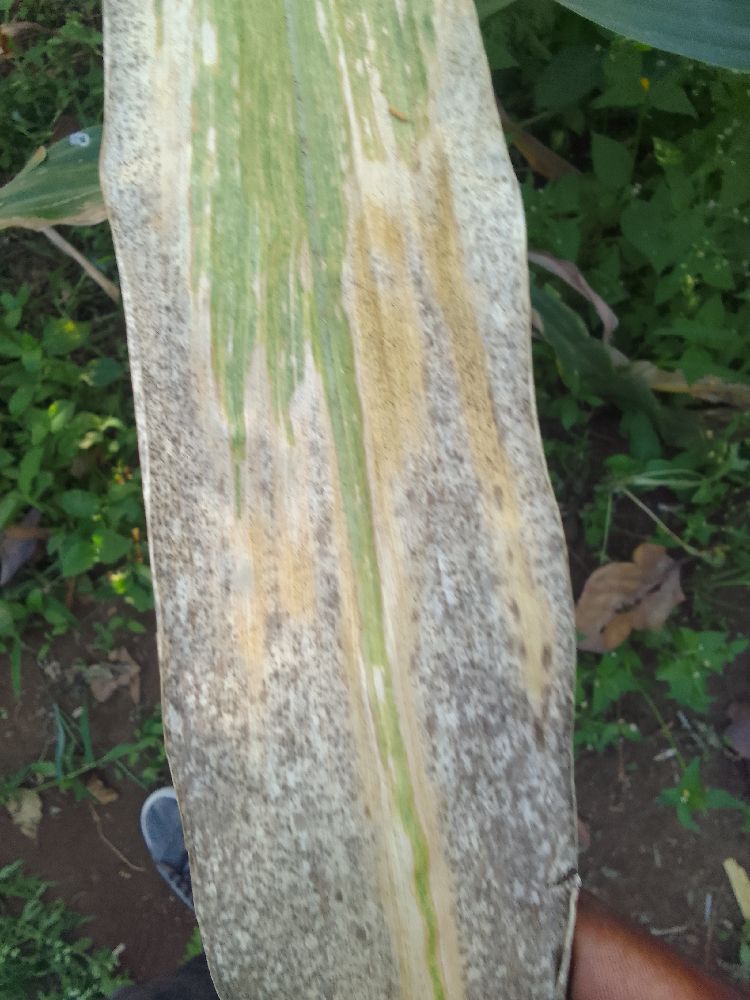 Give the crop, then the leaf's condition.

maize, maize lethal necrosis
